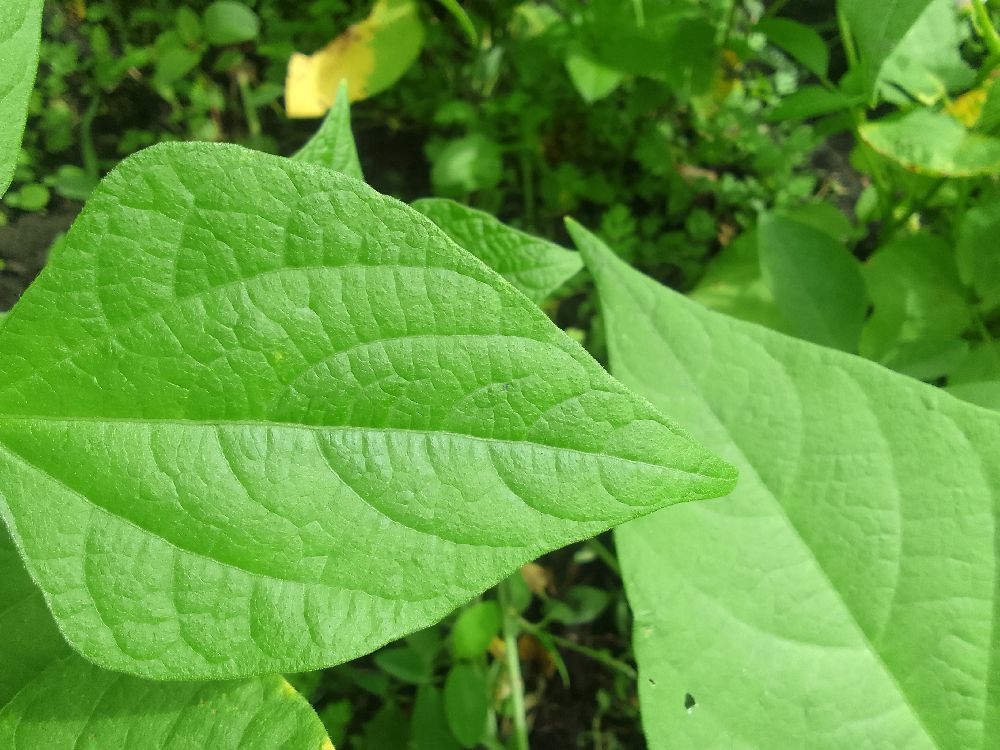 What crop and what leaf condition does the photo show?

common bean, healthy
